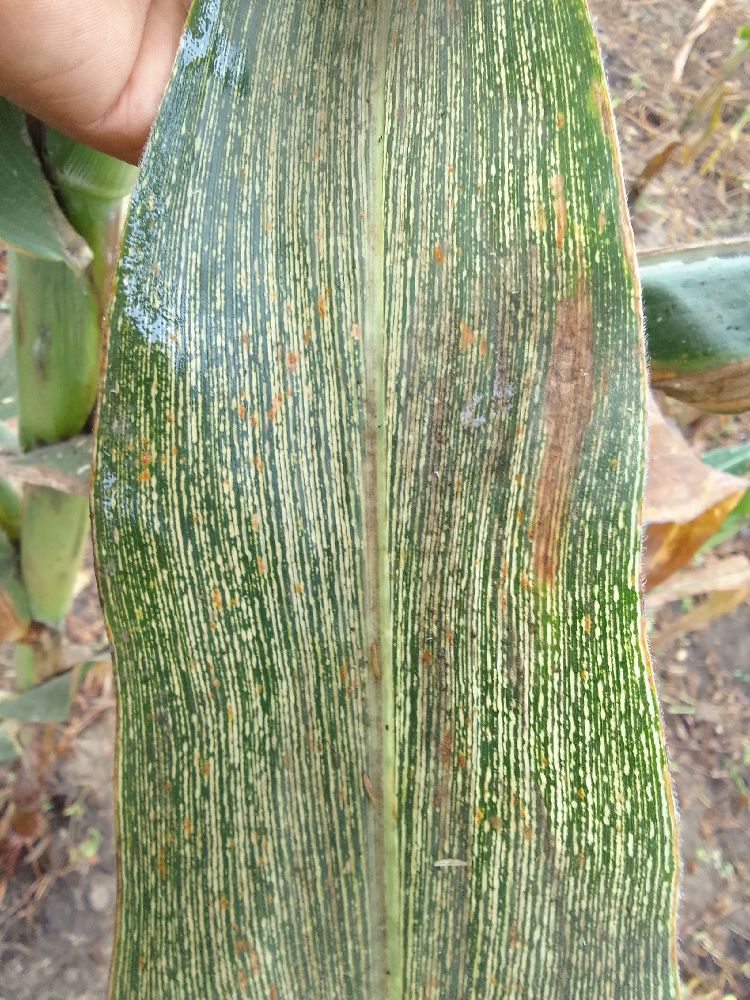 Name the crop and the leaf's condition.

maize, maize streak virus
